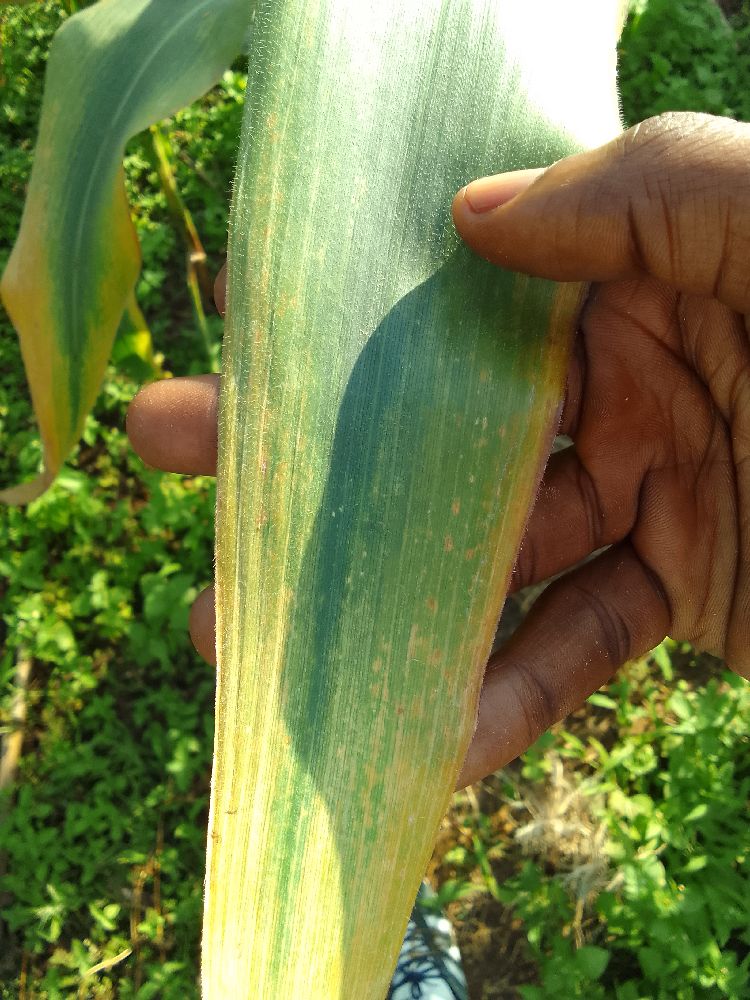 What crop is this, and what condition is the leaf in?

maize, maize lethal necrosis
